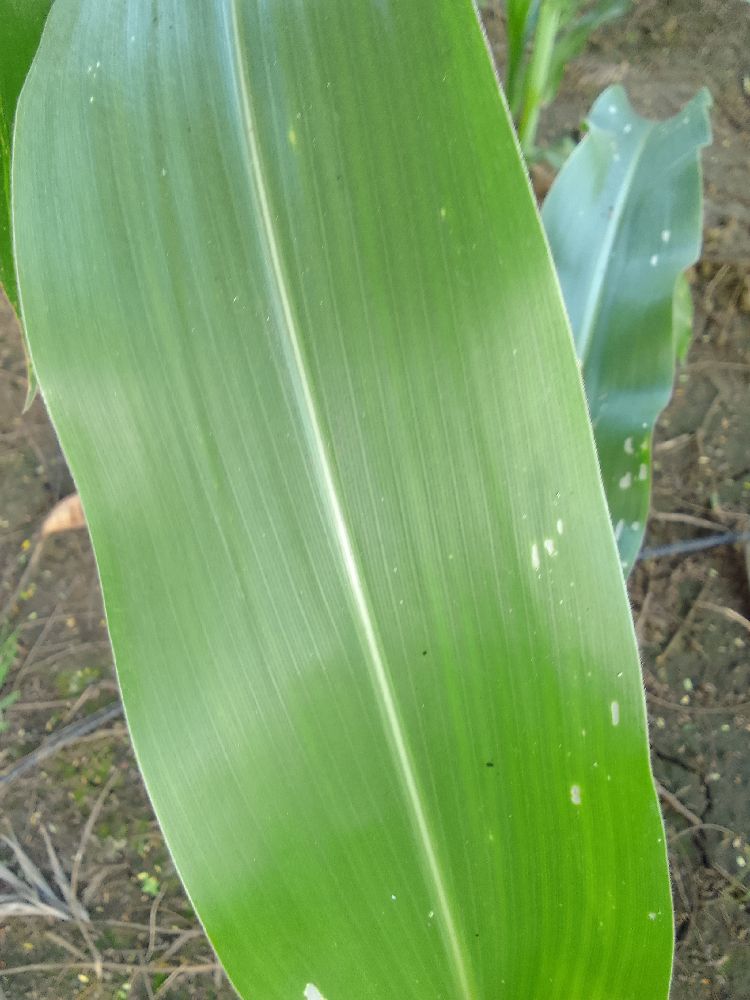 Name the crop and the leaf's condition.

maize, healthy
